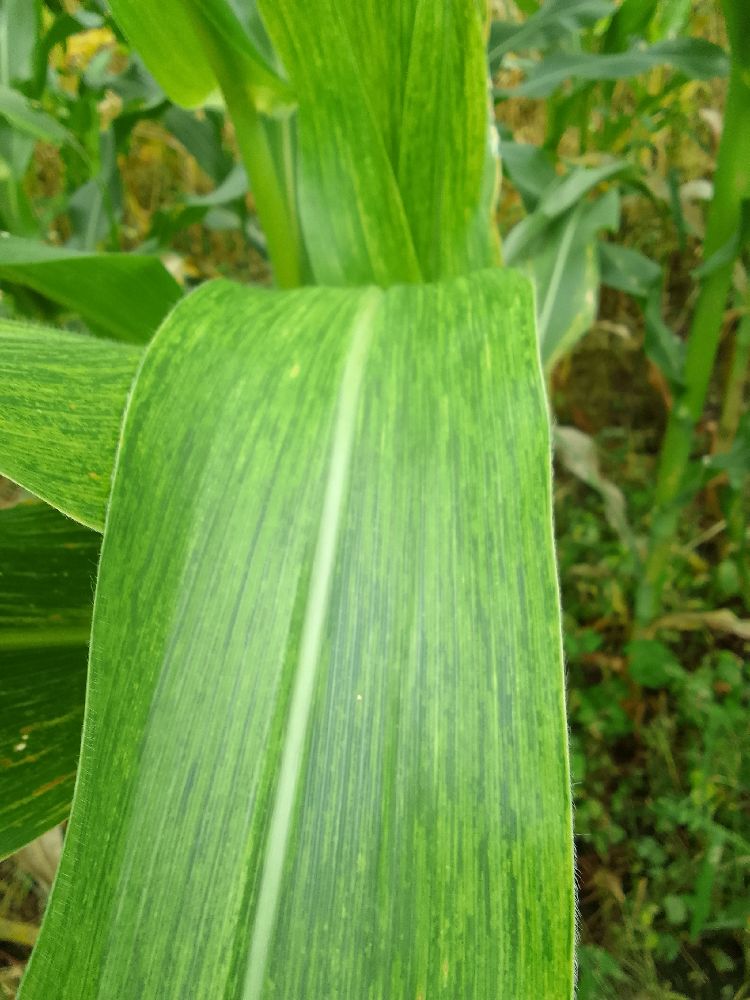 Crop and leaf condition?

maize, maize lethal necrosis
